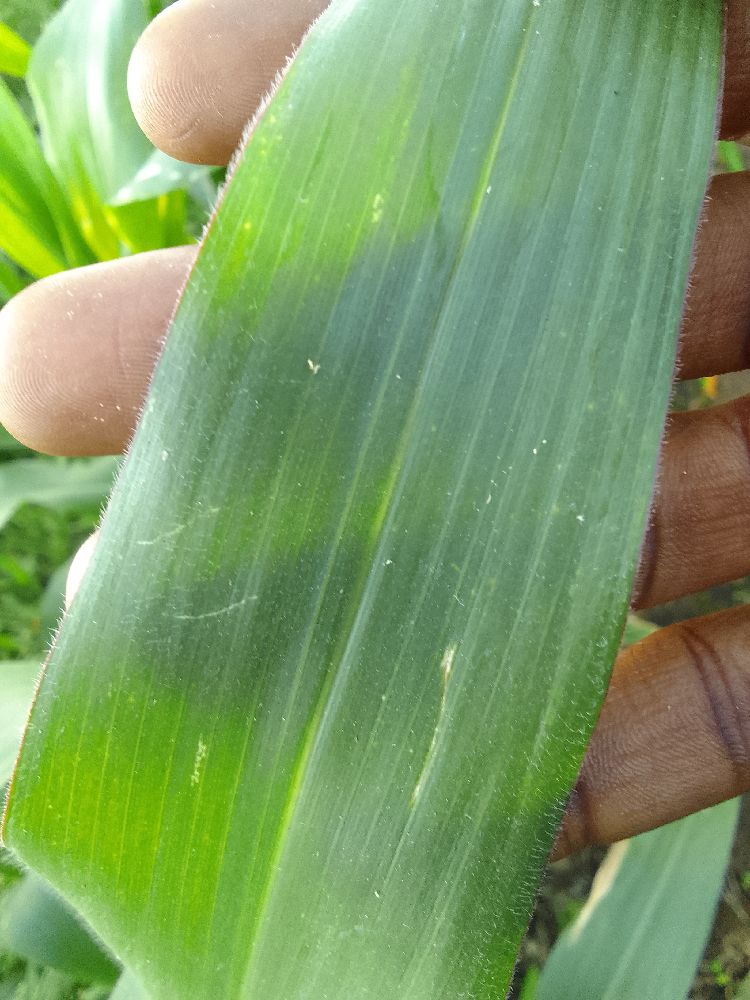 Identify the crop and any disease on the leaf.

maize, healthy
